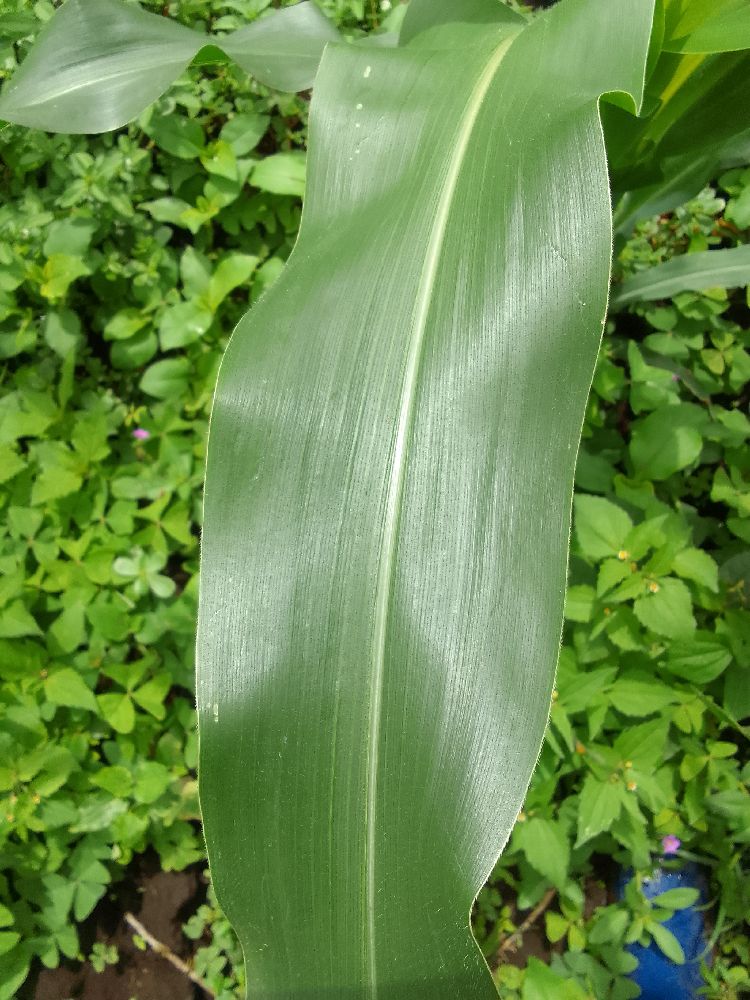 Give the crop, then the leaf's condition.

maize, healthy
